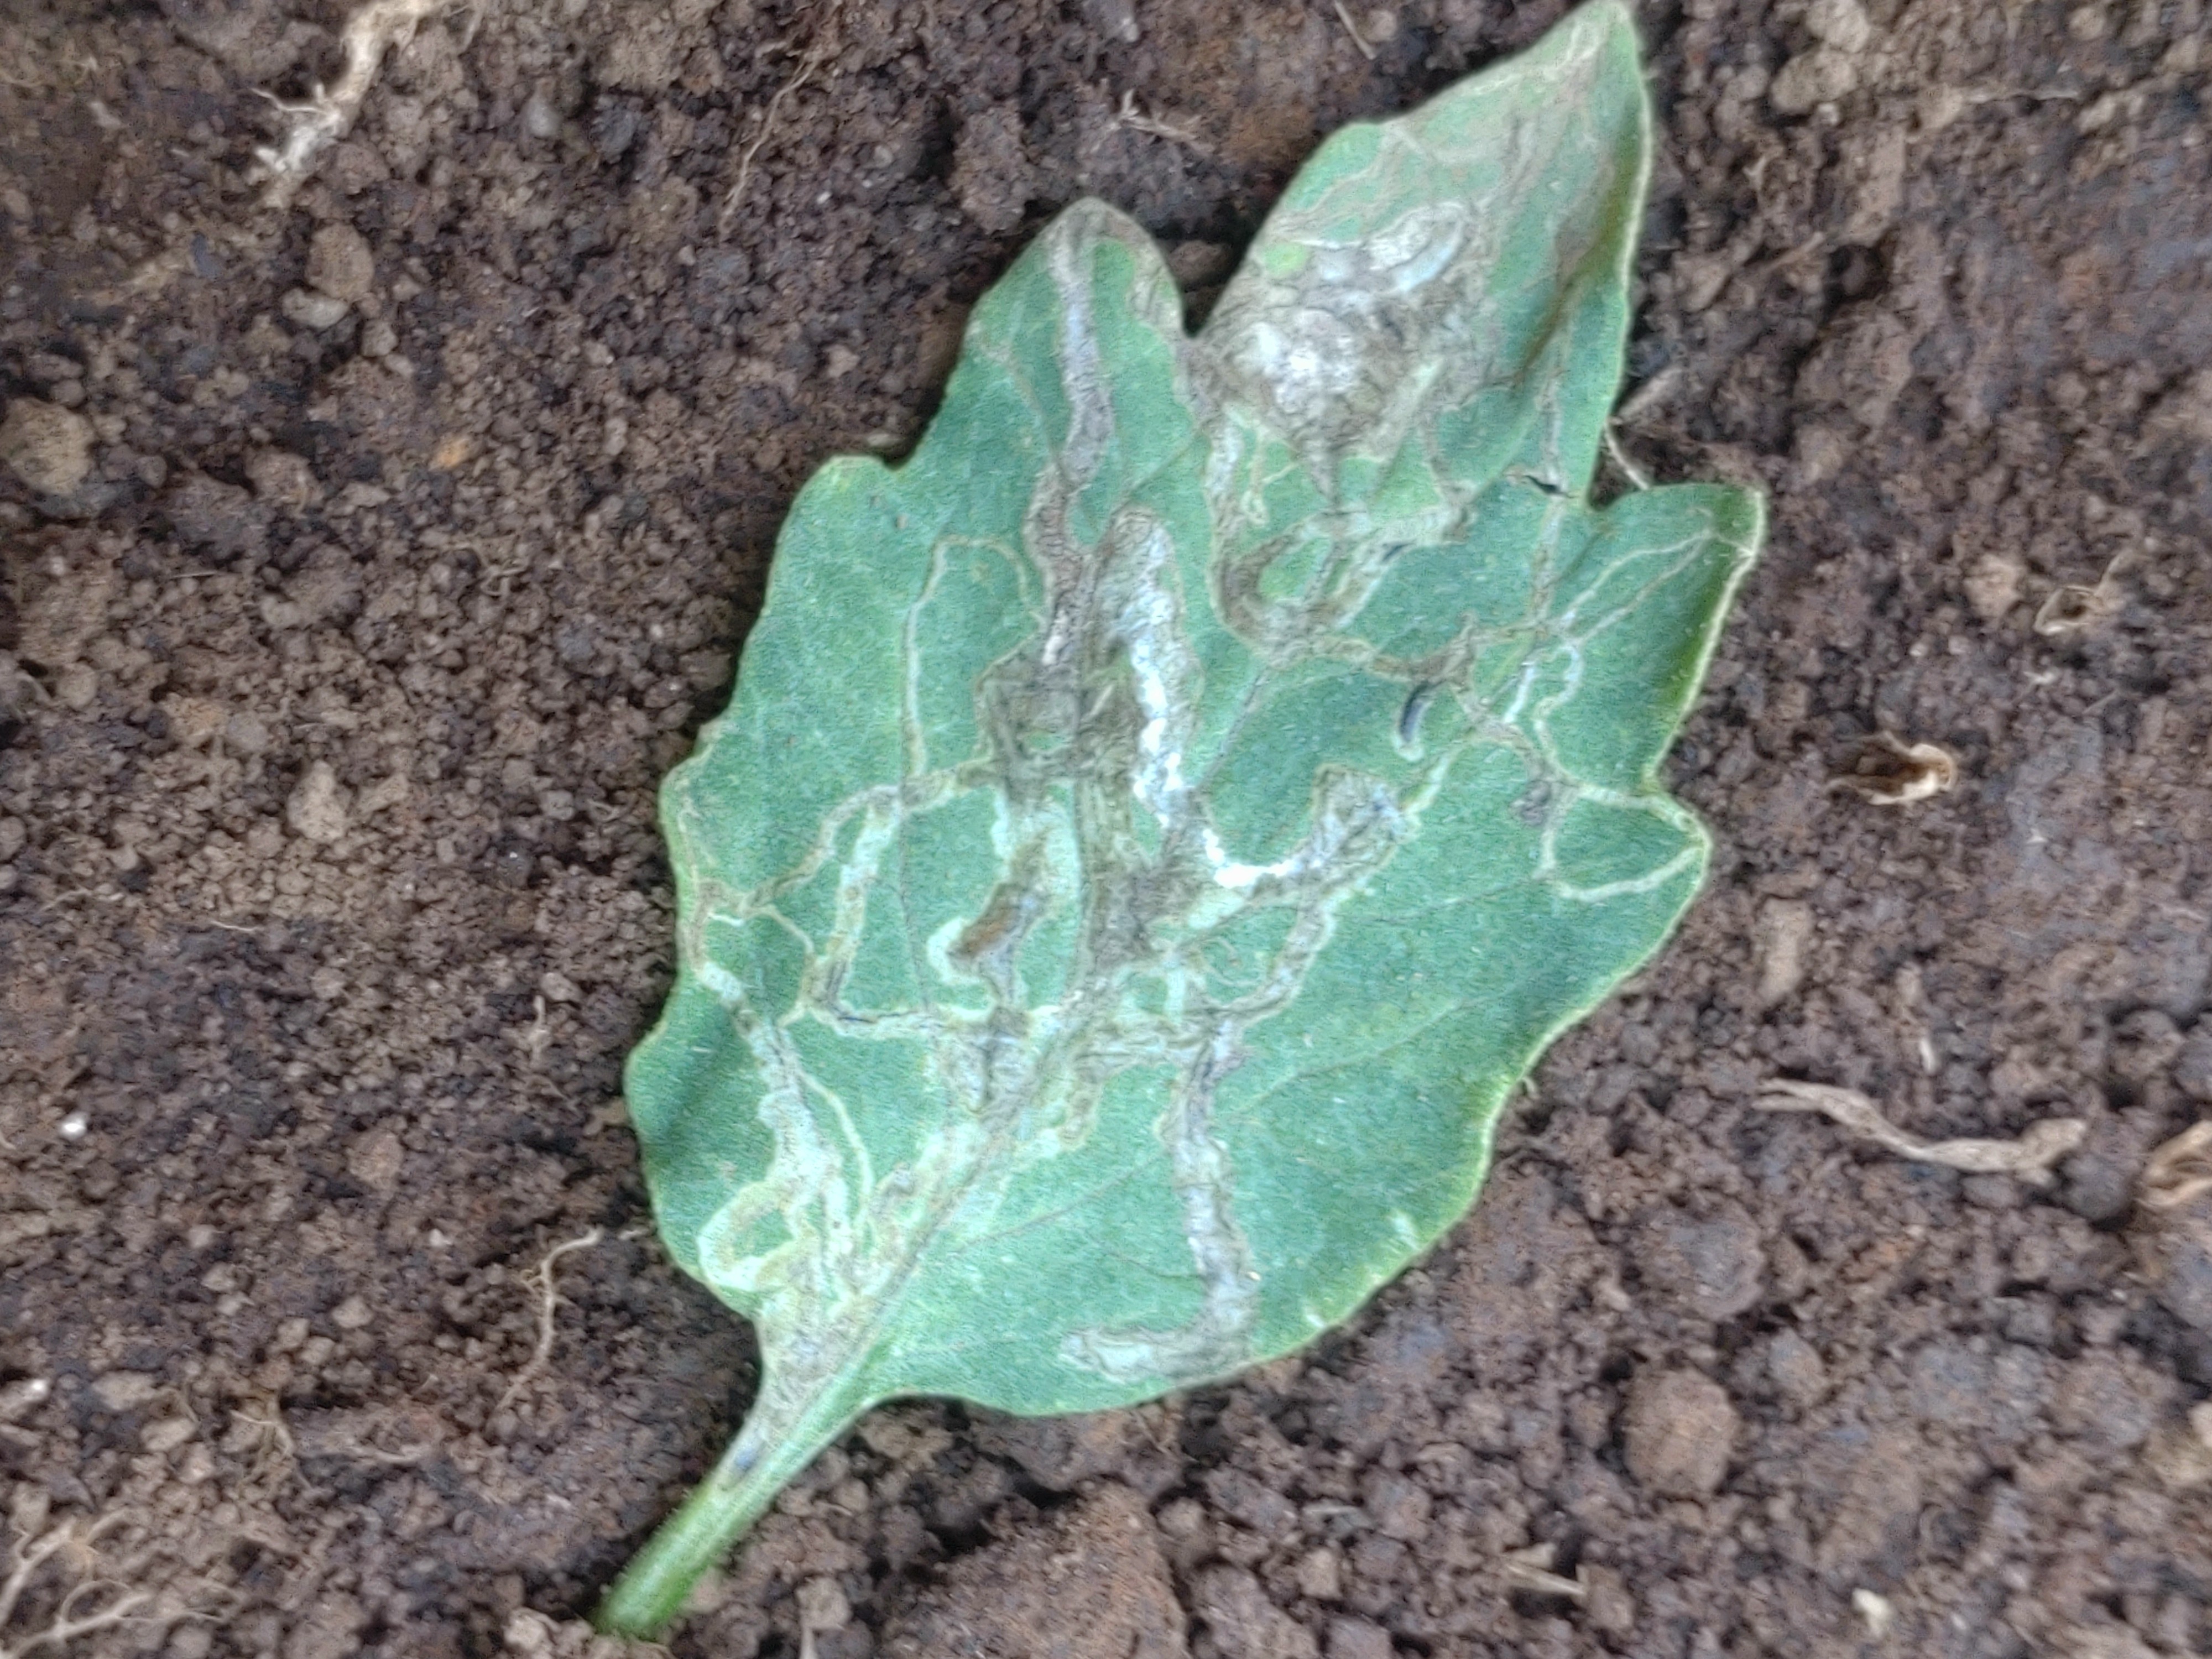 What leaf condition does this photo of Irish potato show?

late blight
